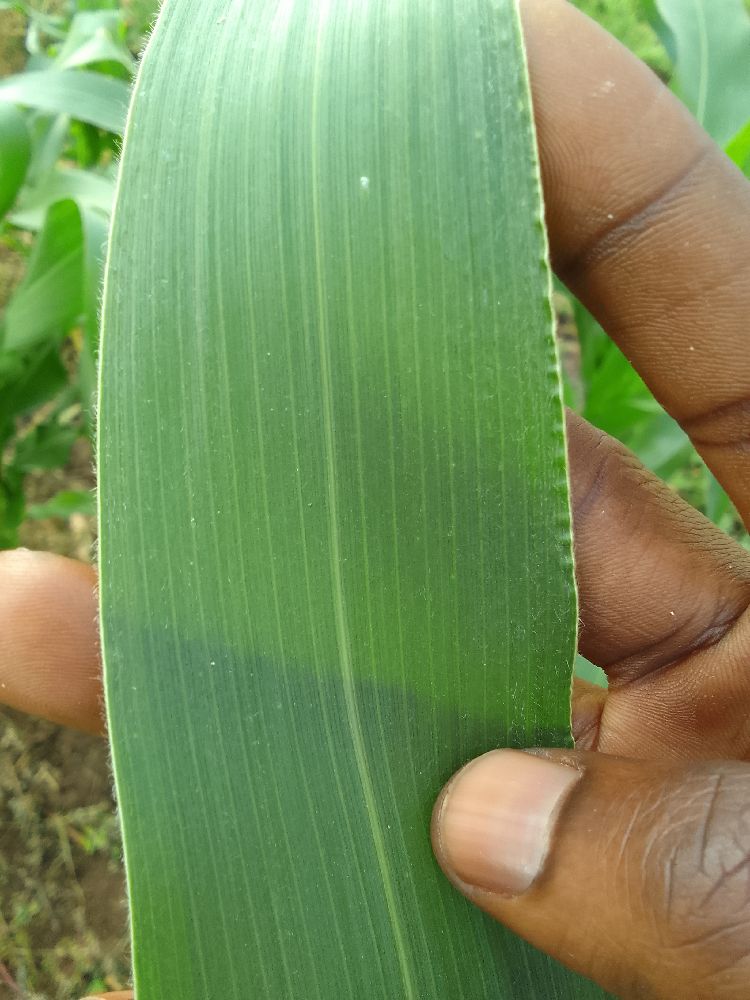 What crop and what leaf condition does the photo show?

maize, healthy
